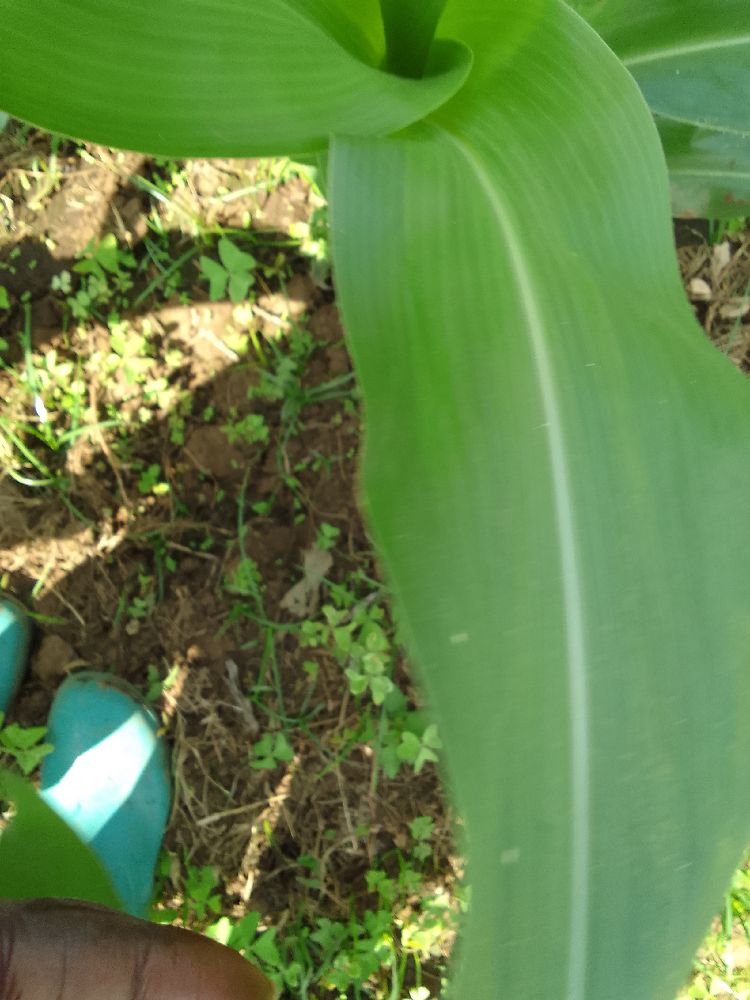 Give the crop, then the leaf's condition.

maize, healthy
